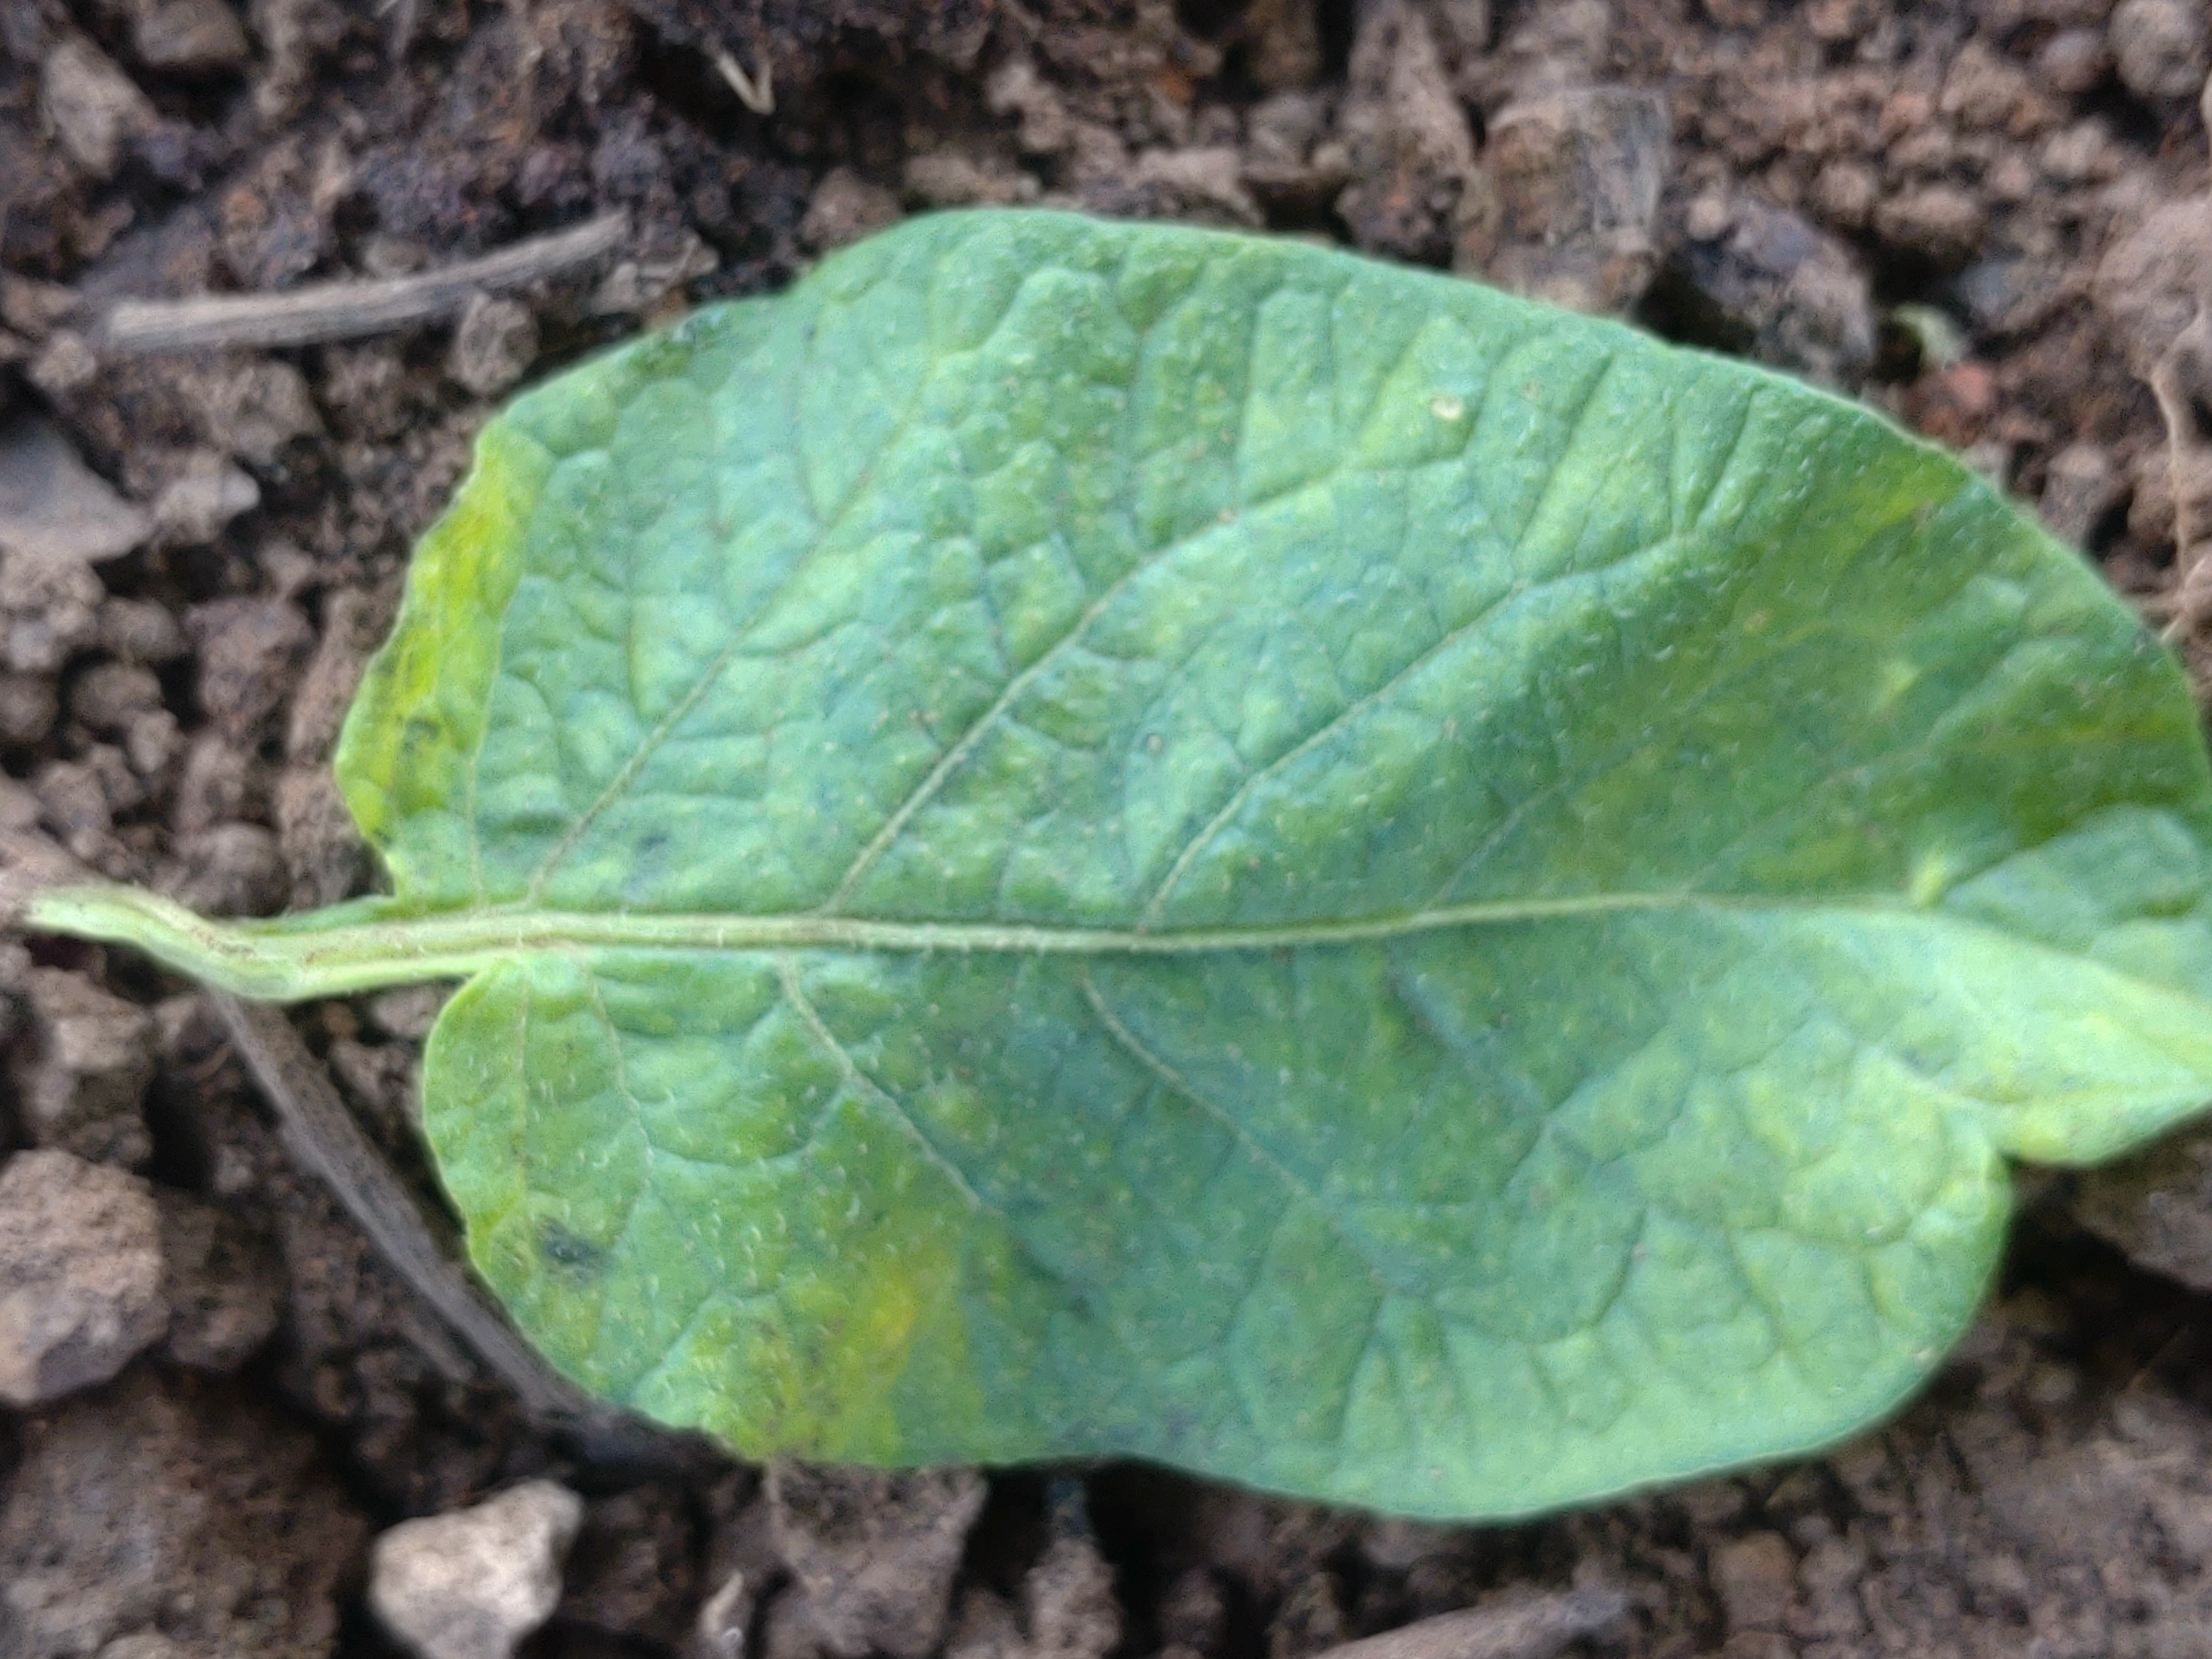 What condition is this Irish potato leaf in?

late blight
